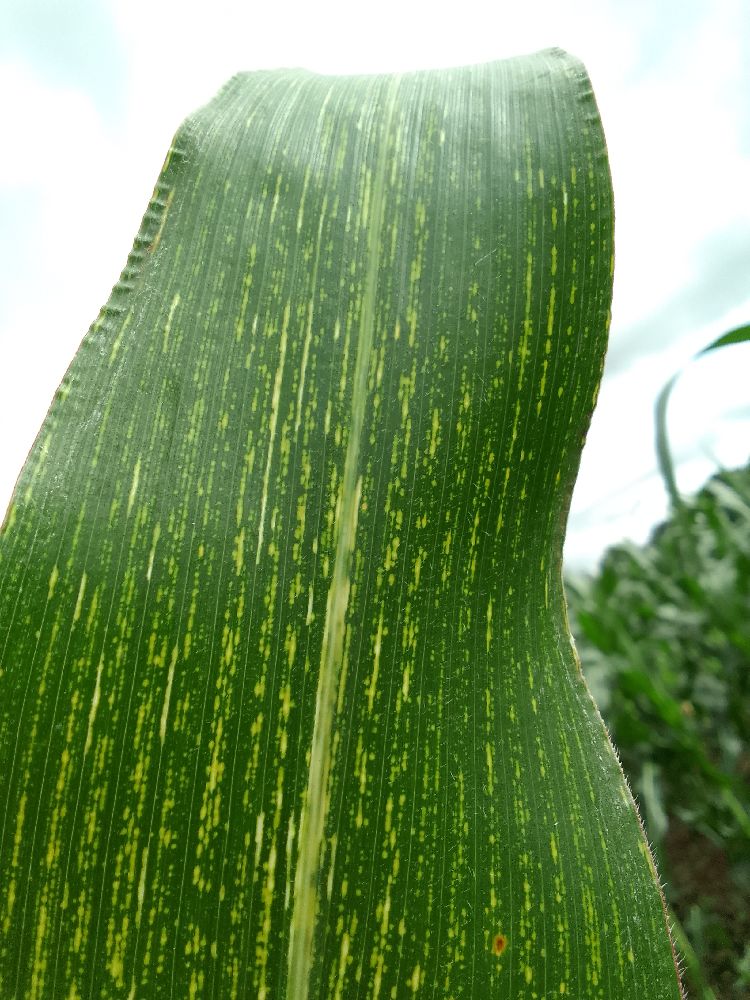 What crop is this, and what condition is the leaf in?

maize, maize streak virus
